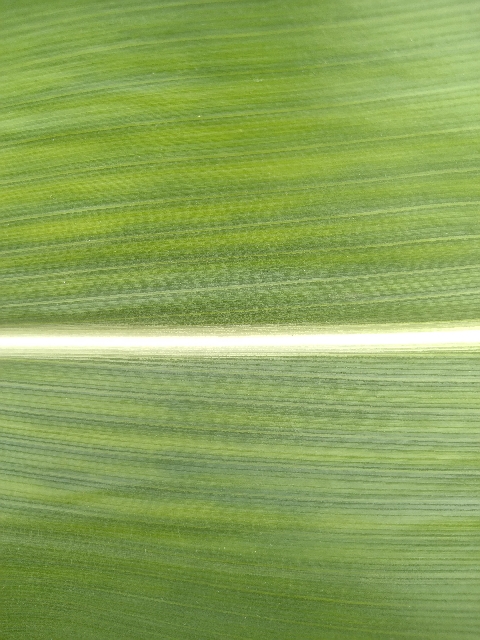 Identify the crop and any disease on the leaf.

maize, healthy
